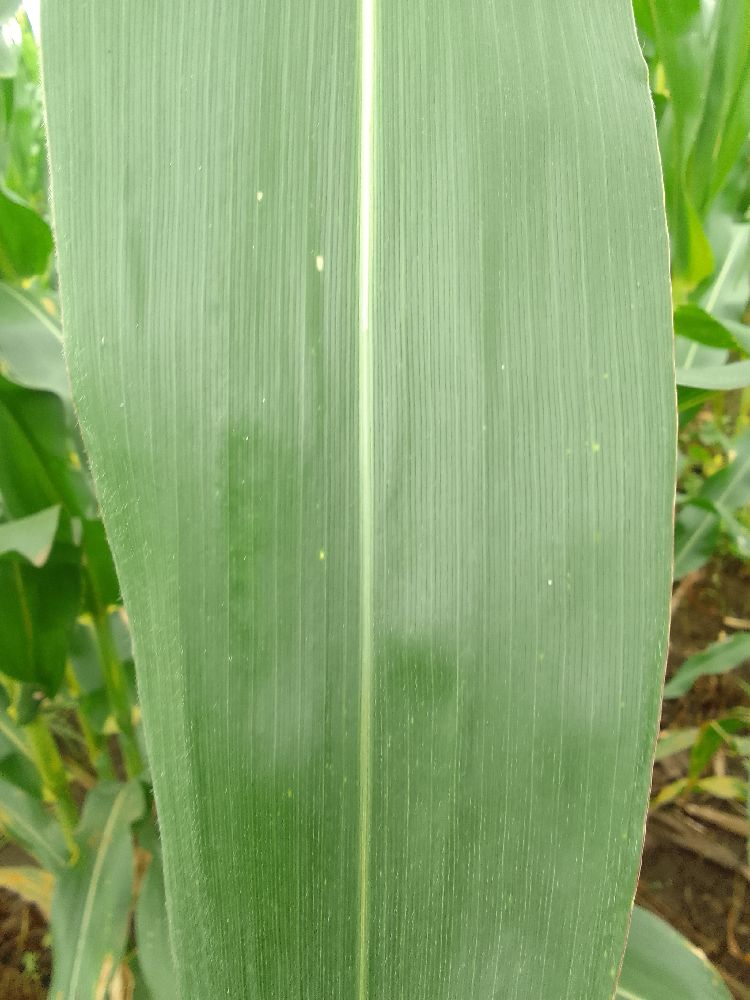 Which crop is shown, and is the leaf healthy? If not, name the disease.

maize, healthy
